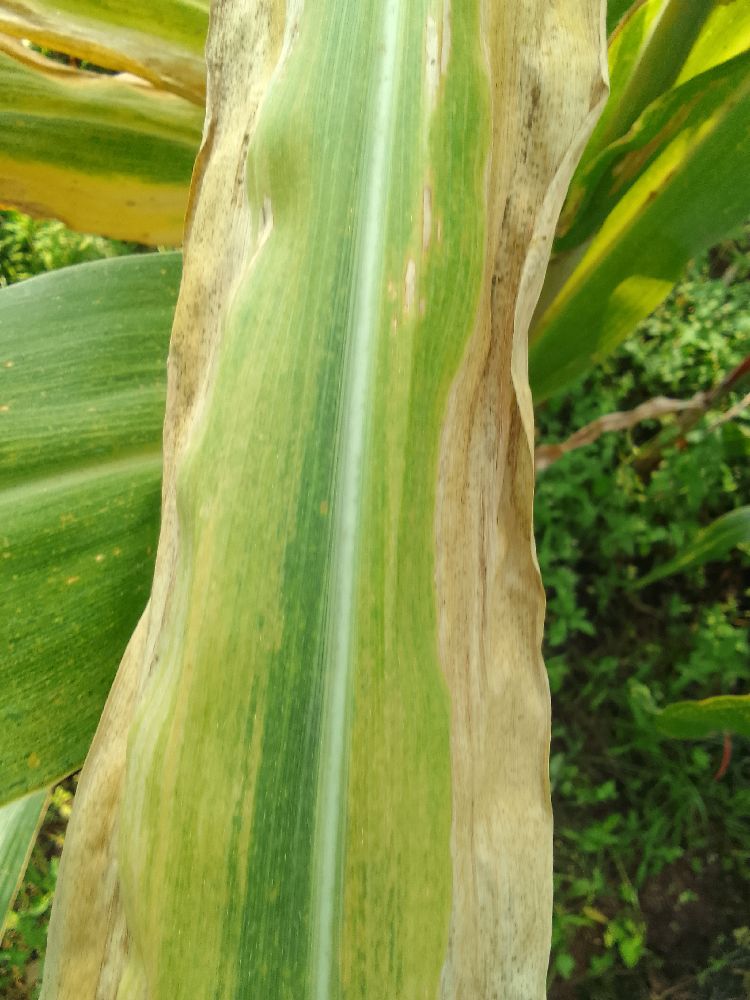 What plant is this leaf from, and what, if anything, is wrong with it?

maize, maize lethal necrosis
